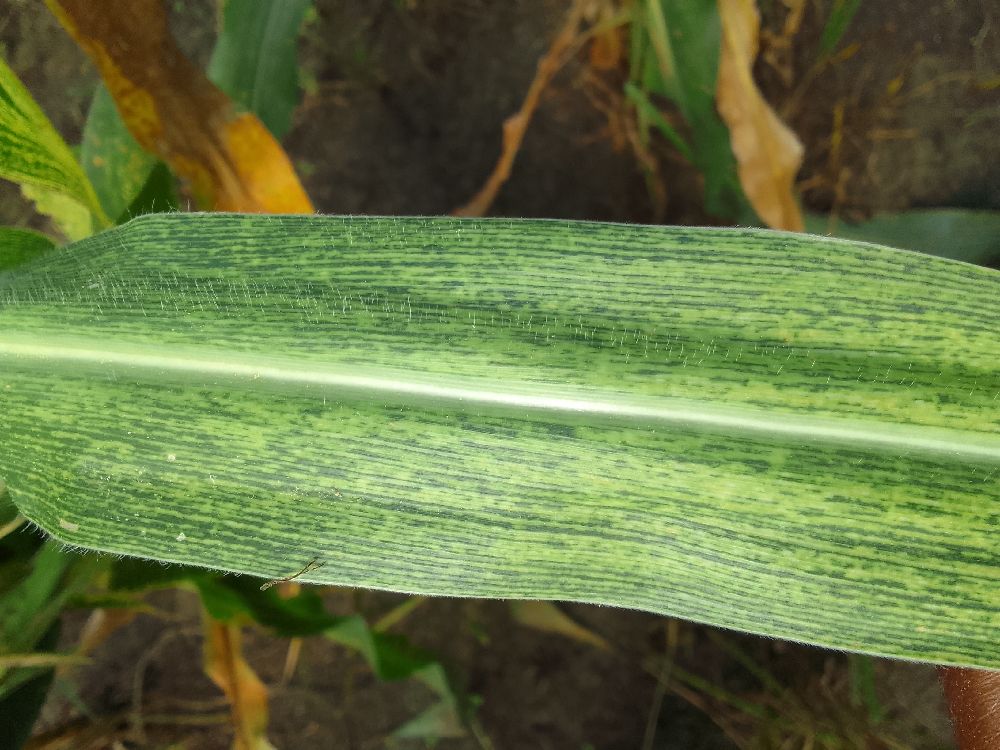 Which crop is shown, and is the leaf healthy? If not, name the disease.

maize, maize streak virus
